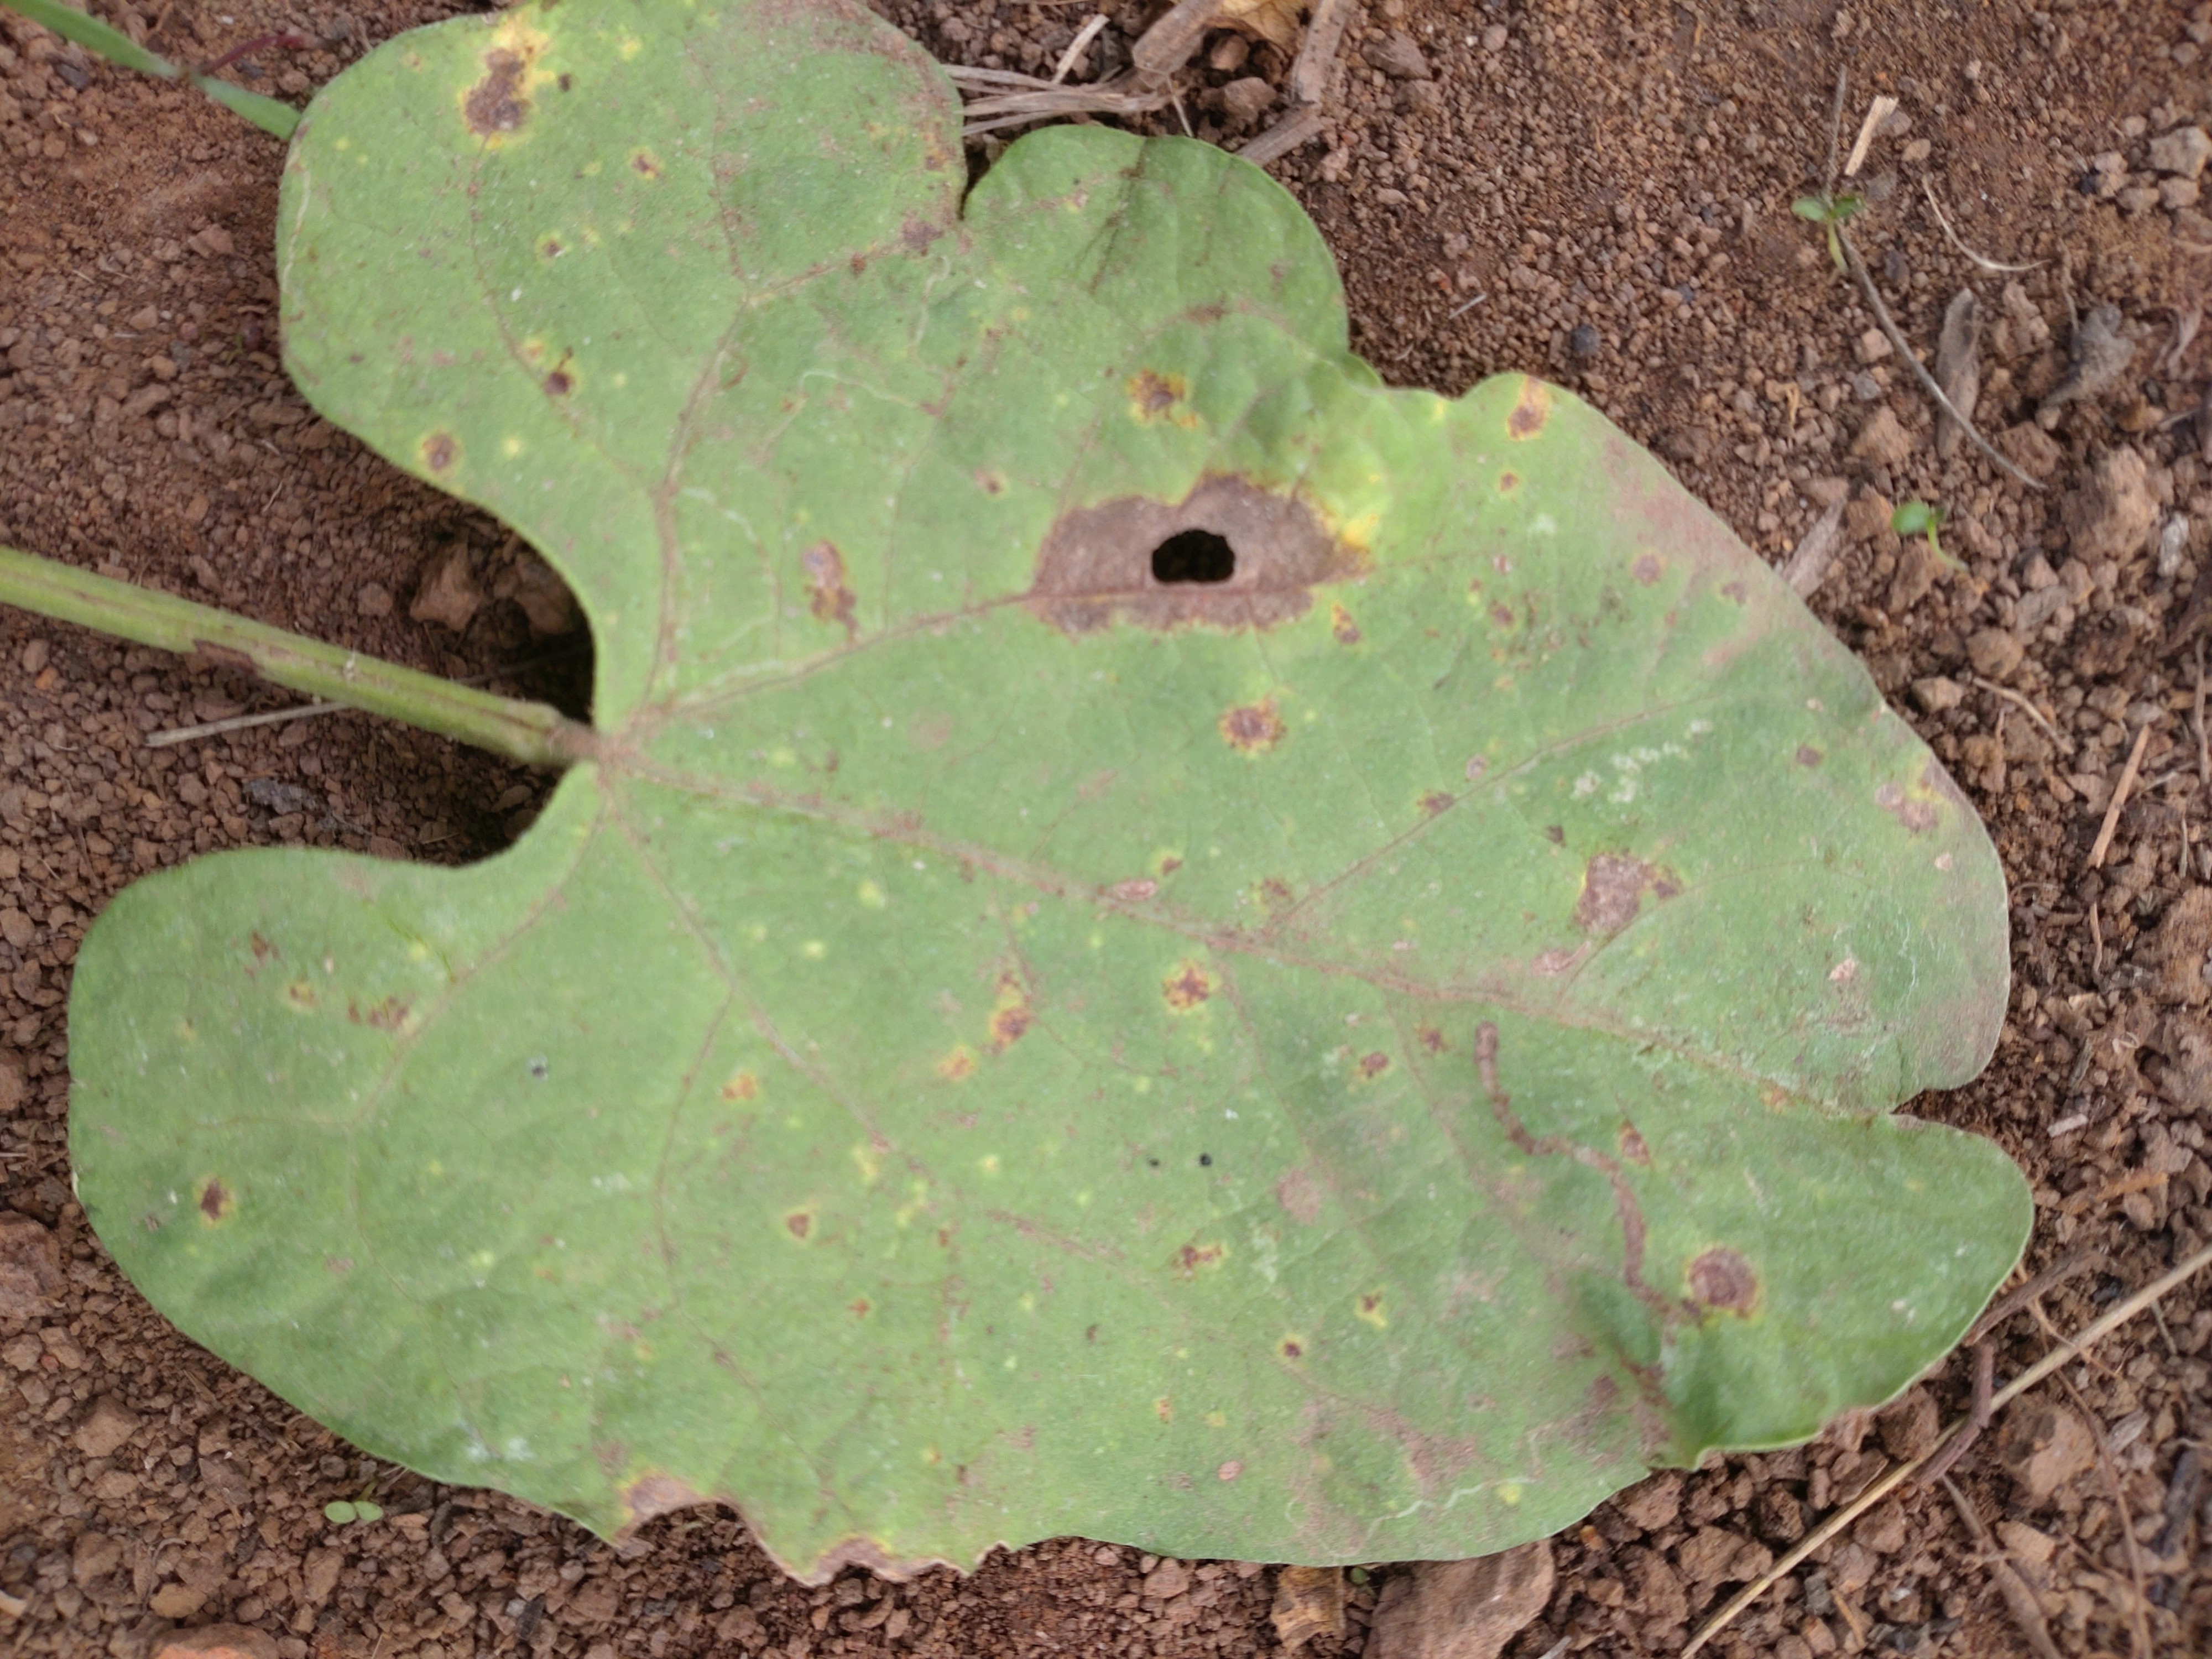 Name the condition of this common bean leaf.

rust
